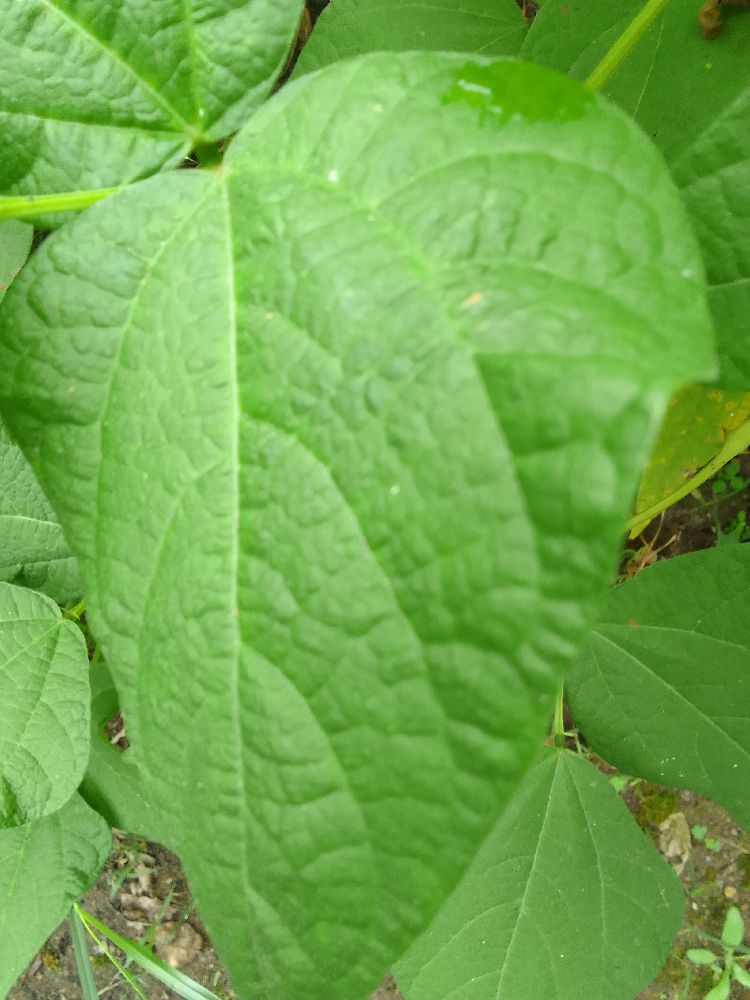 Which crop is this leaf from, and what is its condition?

common bean, healthy
